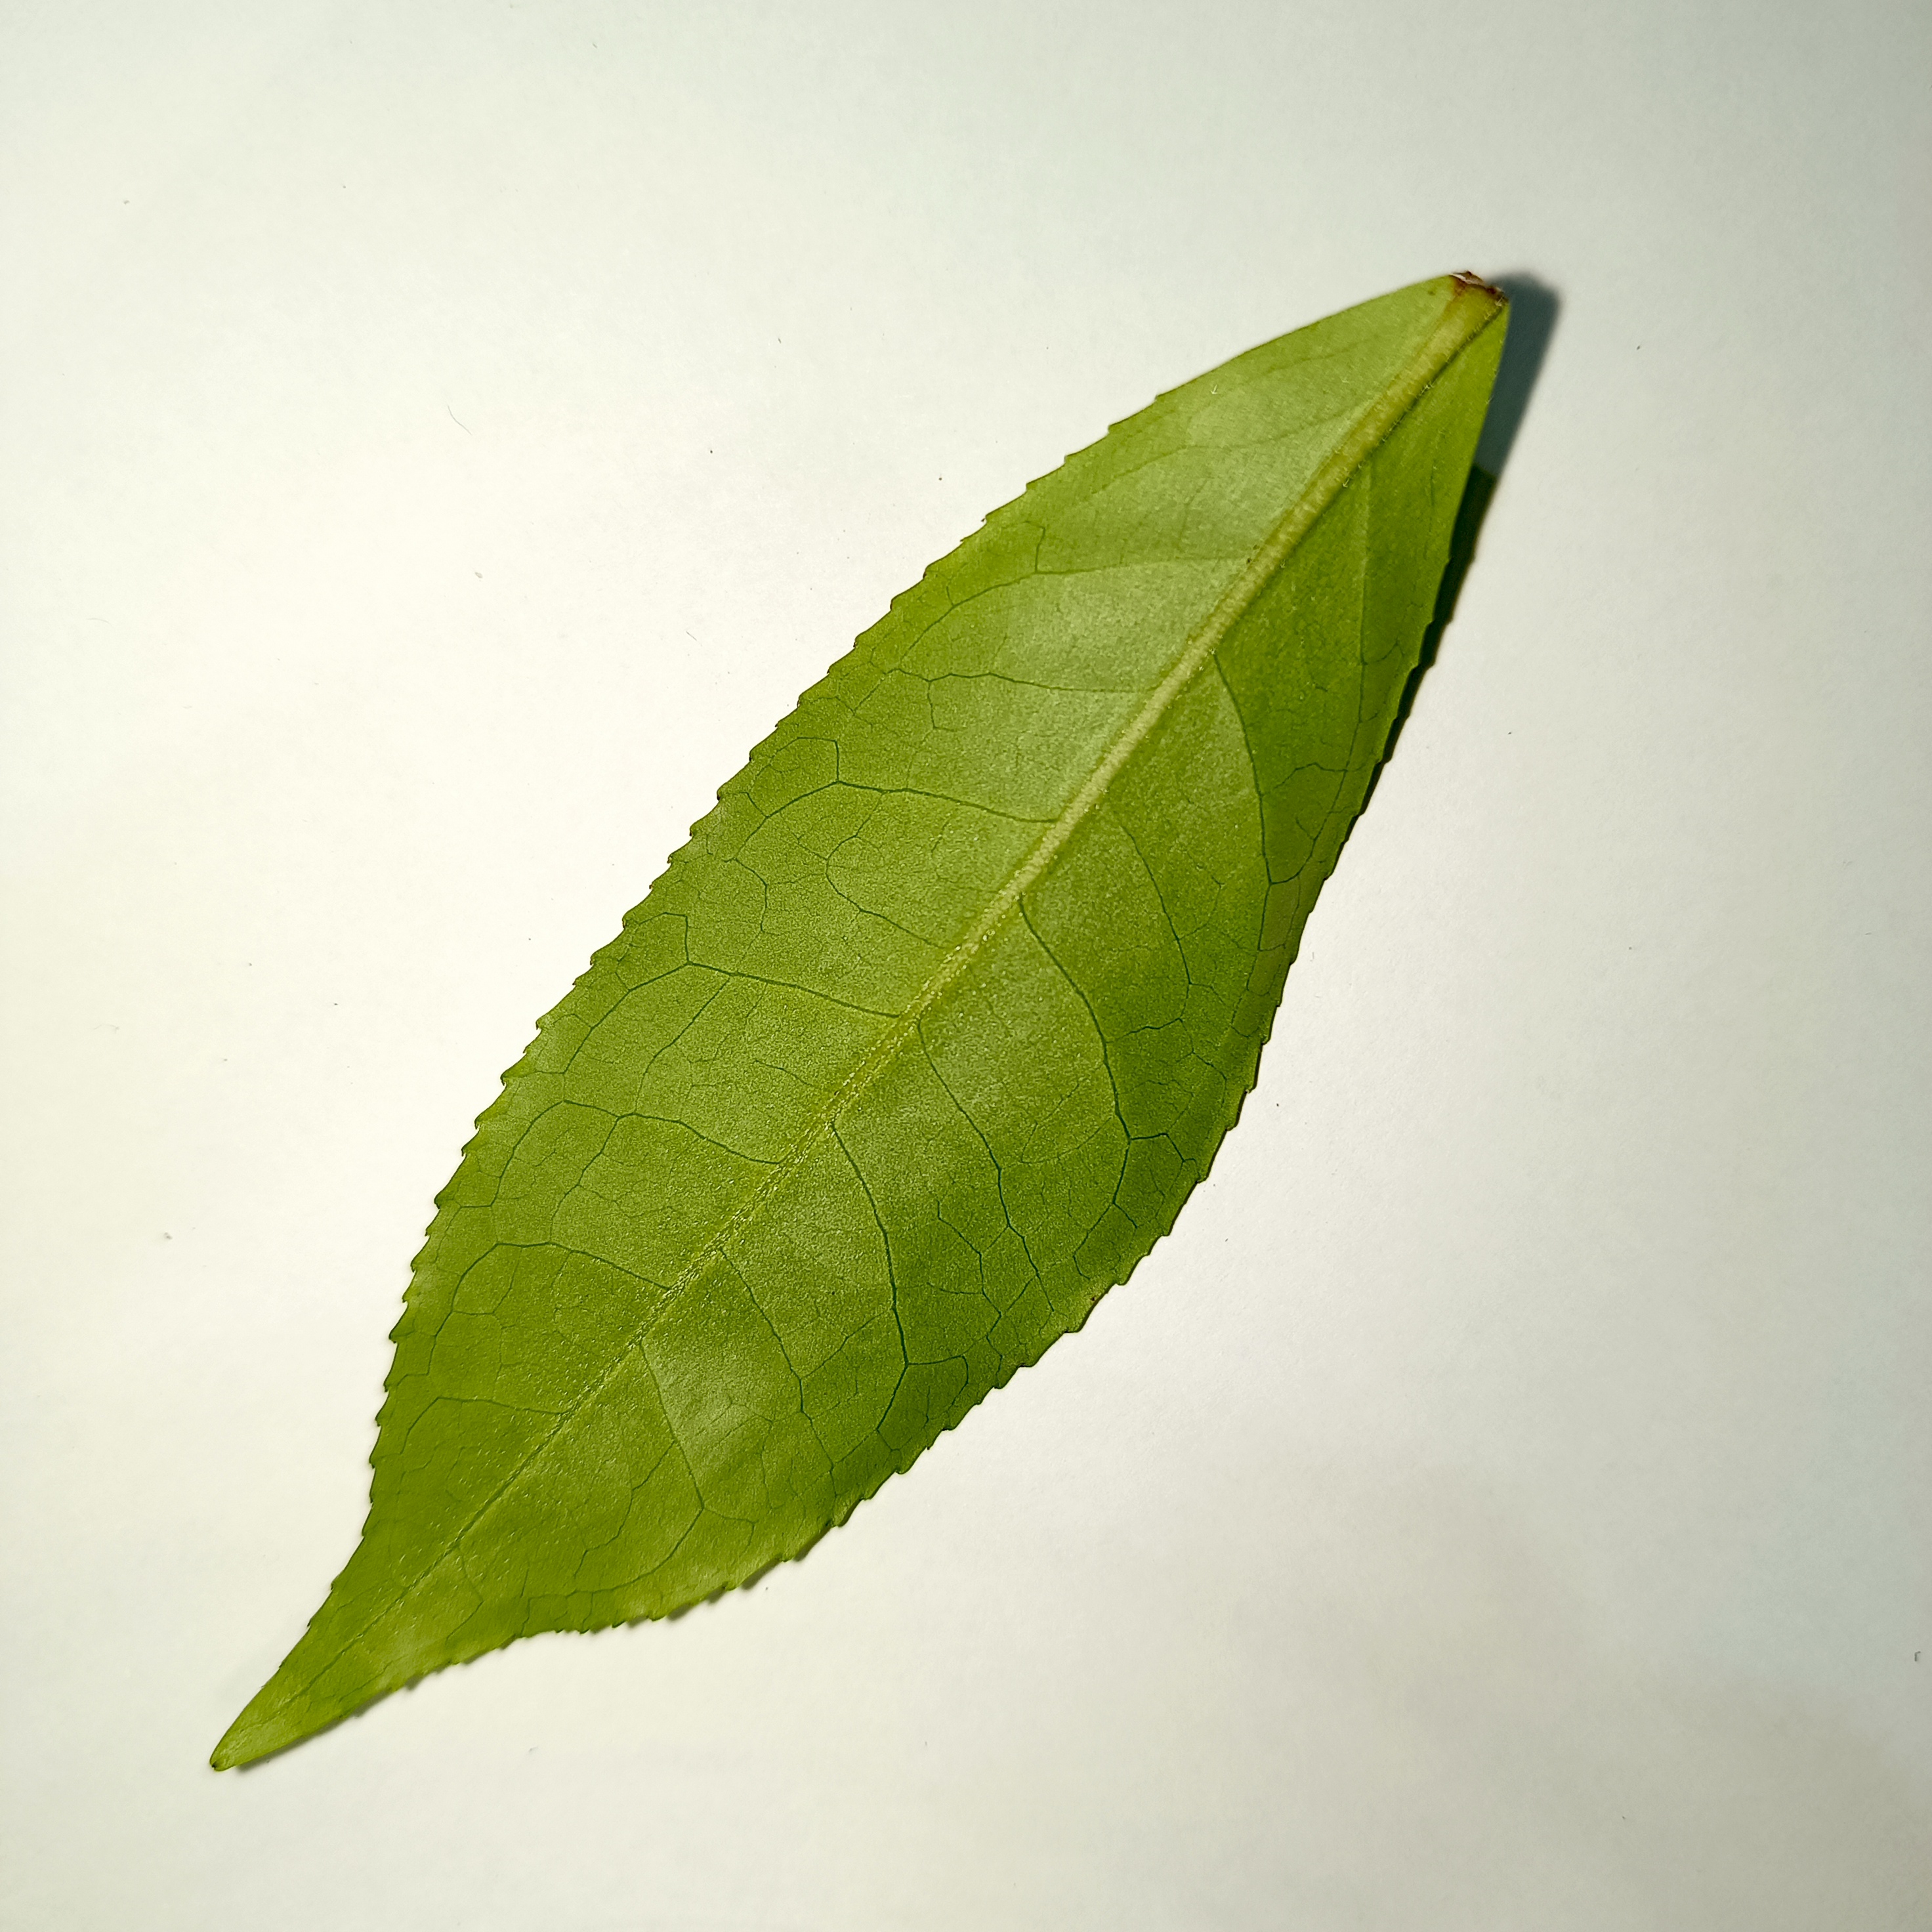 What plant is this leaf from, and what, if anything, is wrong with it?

tea, healthy
